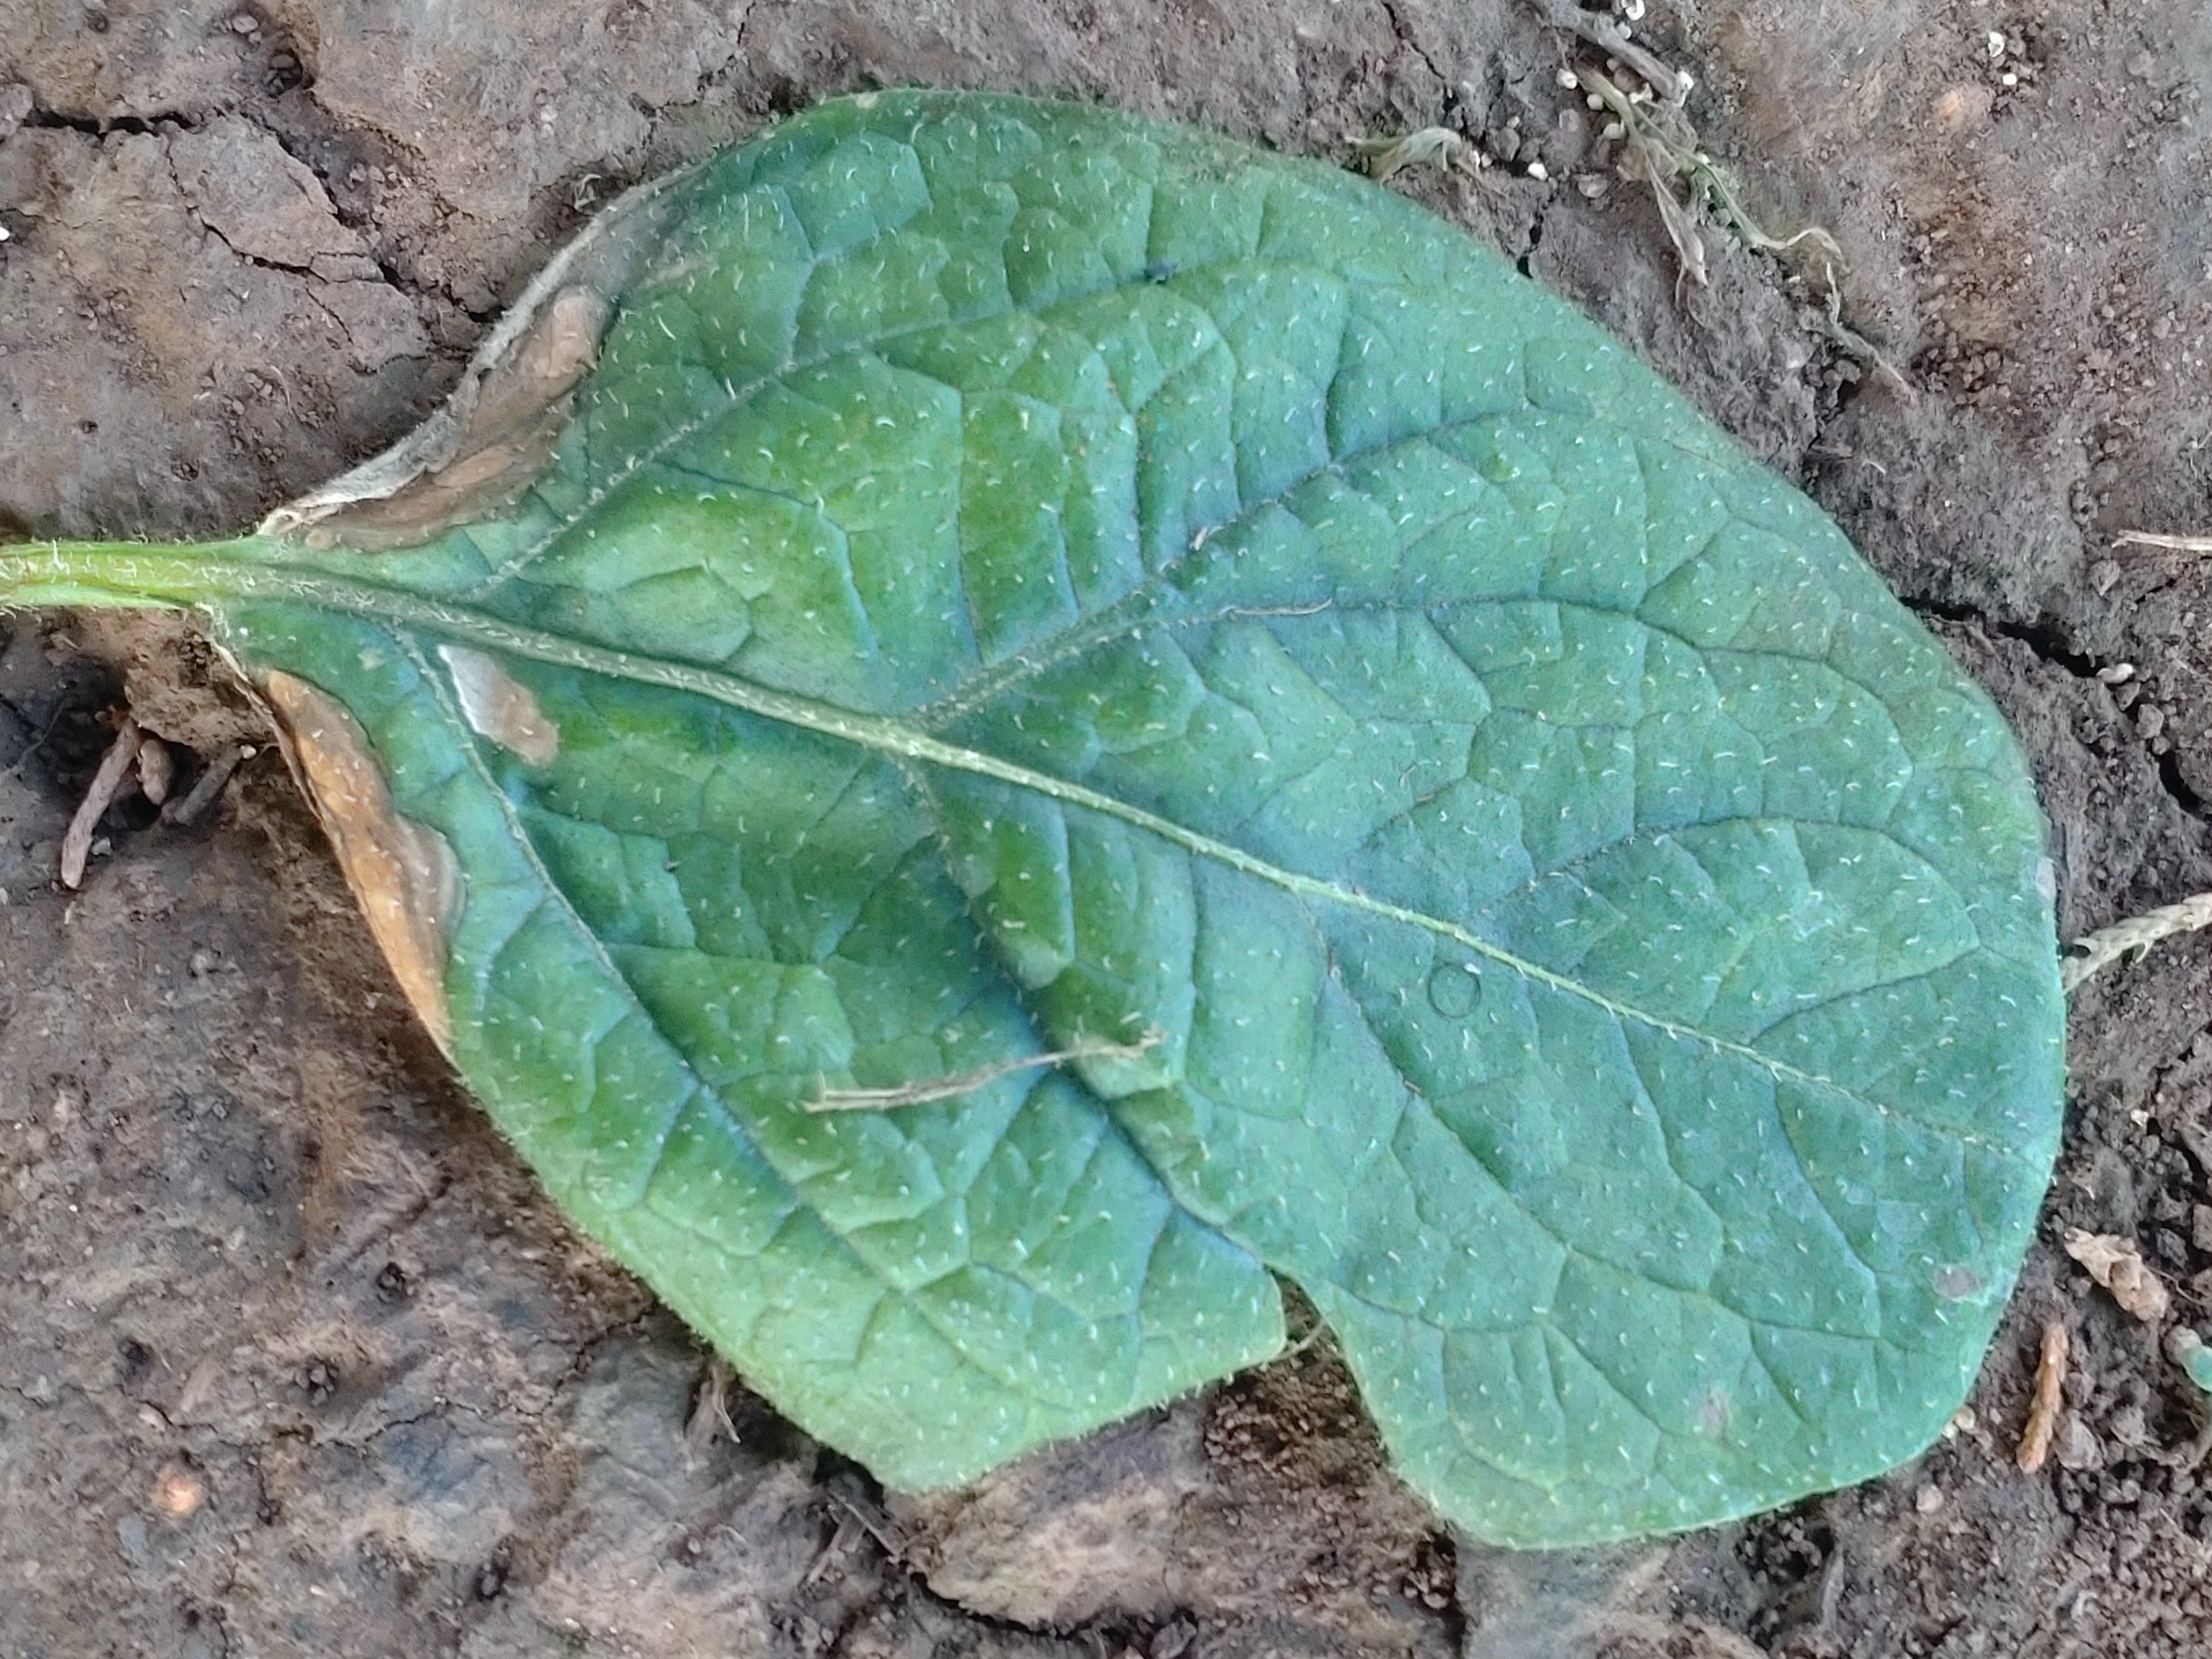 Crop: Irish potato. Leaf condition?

early blight
